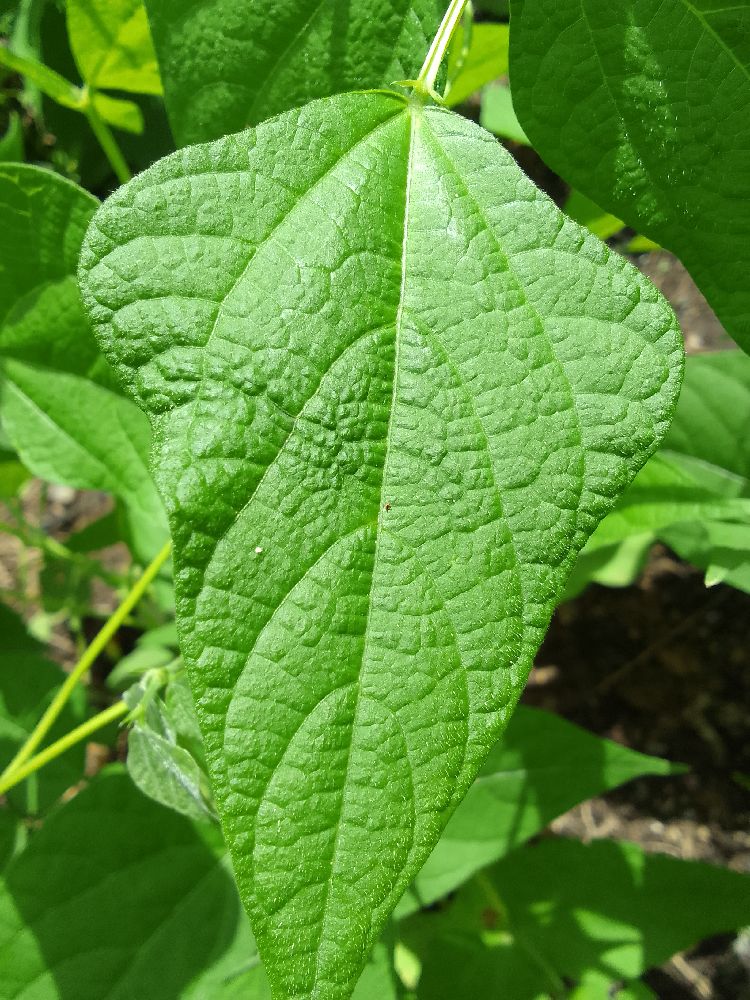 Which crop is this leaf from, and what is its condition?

common bean, healthy
